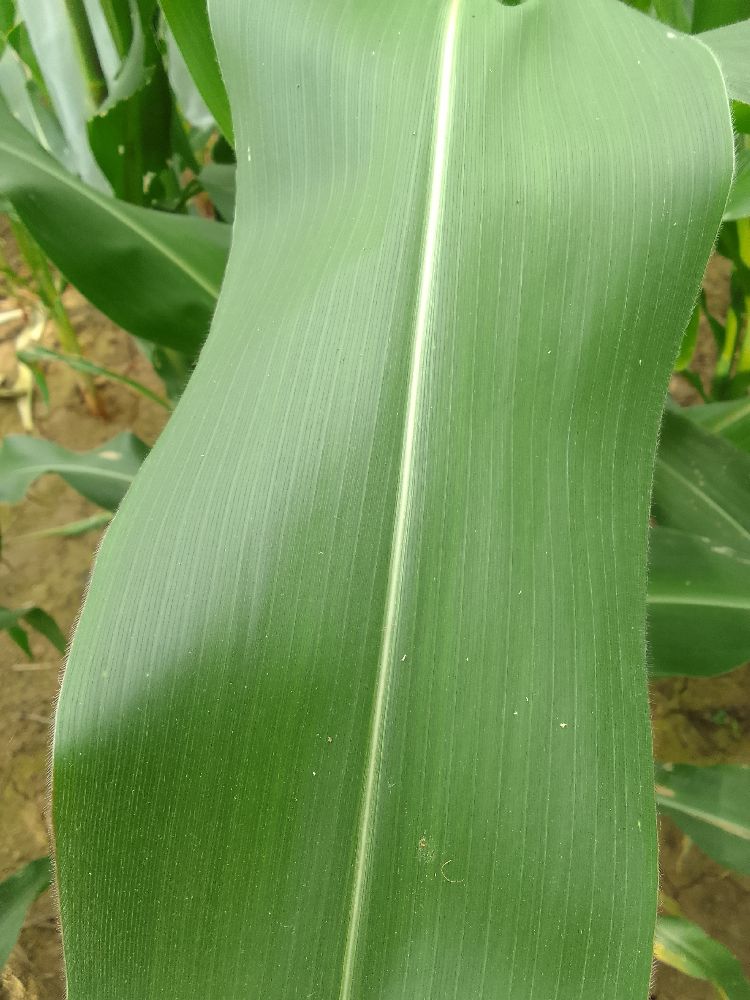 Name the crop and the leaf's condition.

maize, maize streak virus
